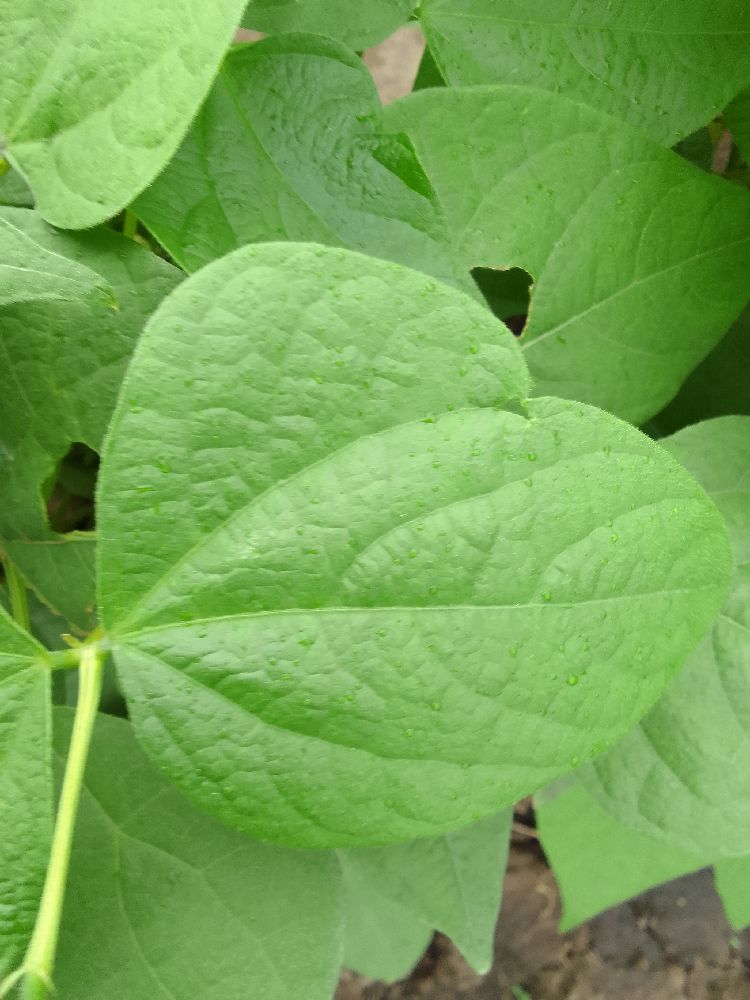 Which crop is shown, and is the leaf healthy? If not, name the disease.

common bean, healthy
